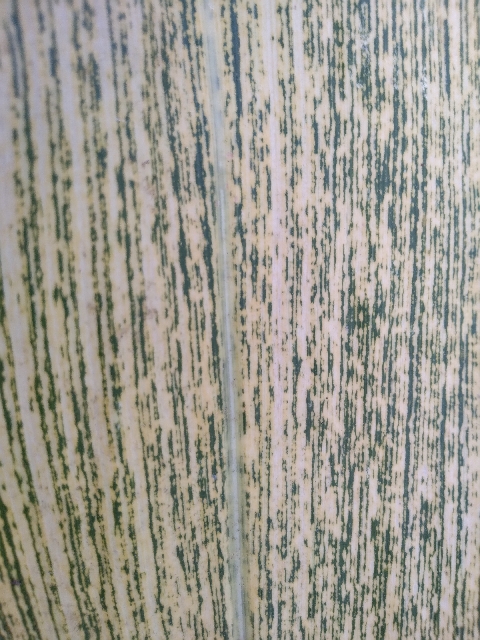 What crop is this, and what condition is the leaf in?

maize, maize streak virus
